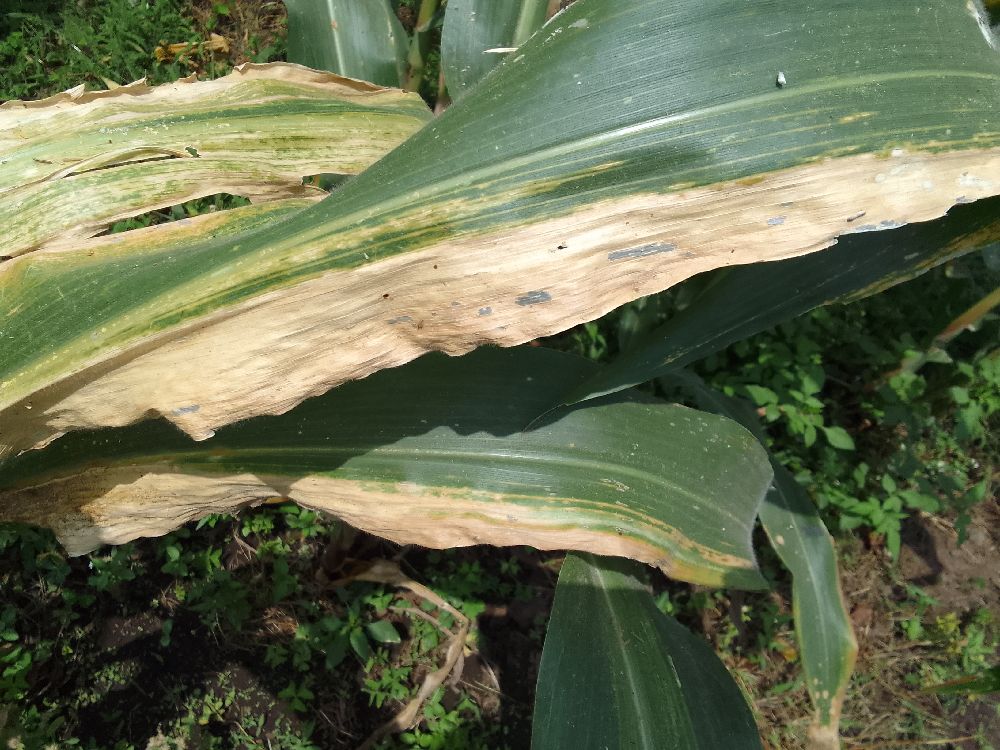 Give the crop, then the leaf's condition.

maize, maize lethal necrosis
